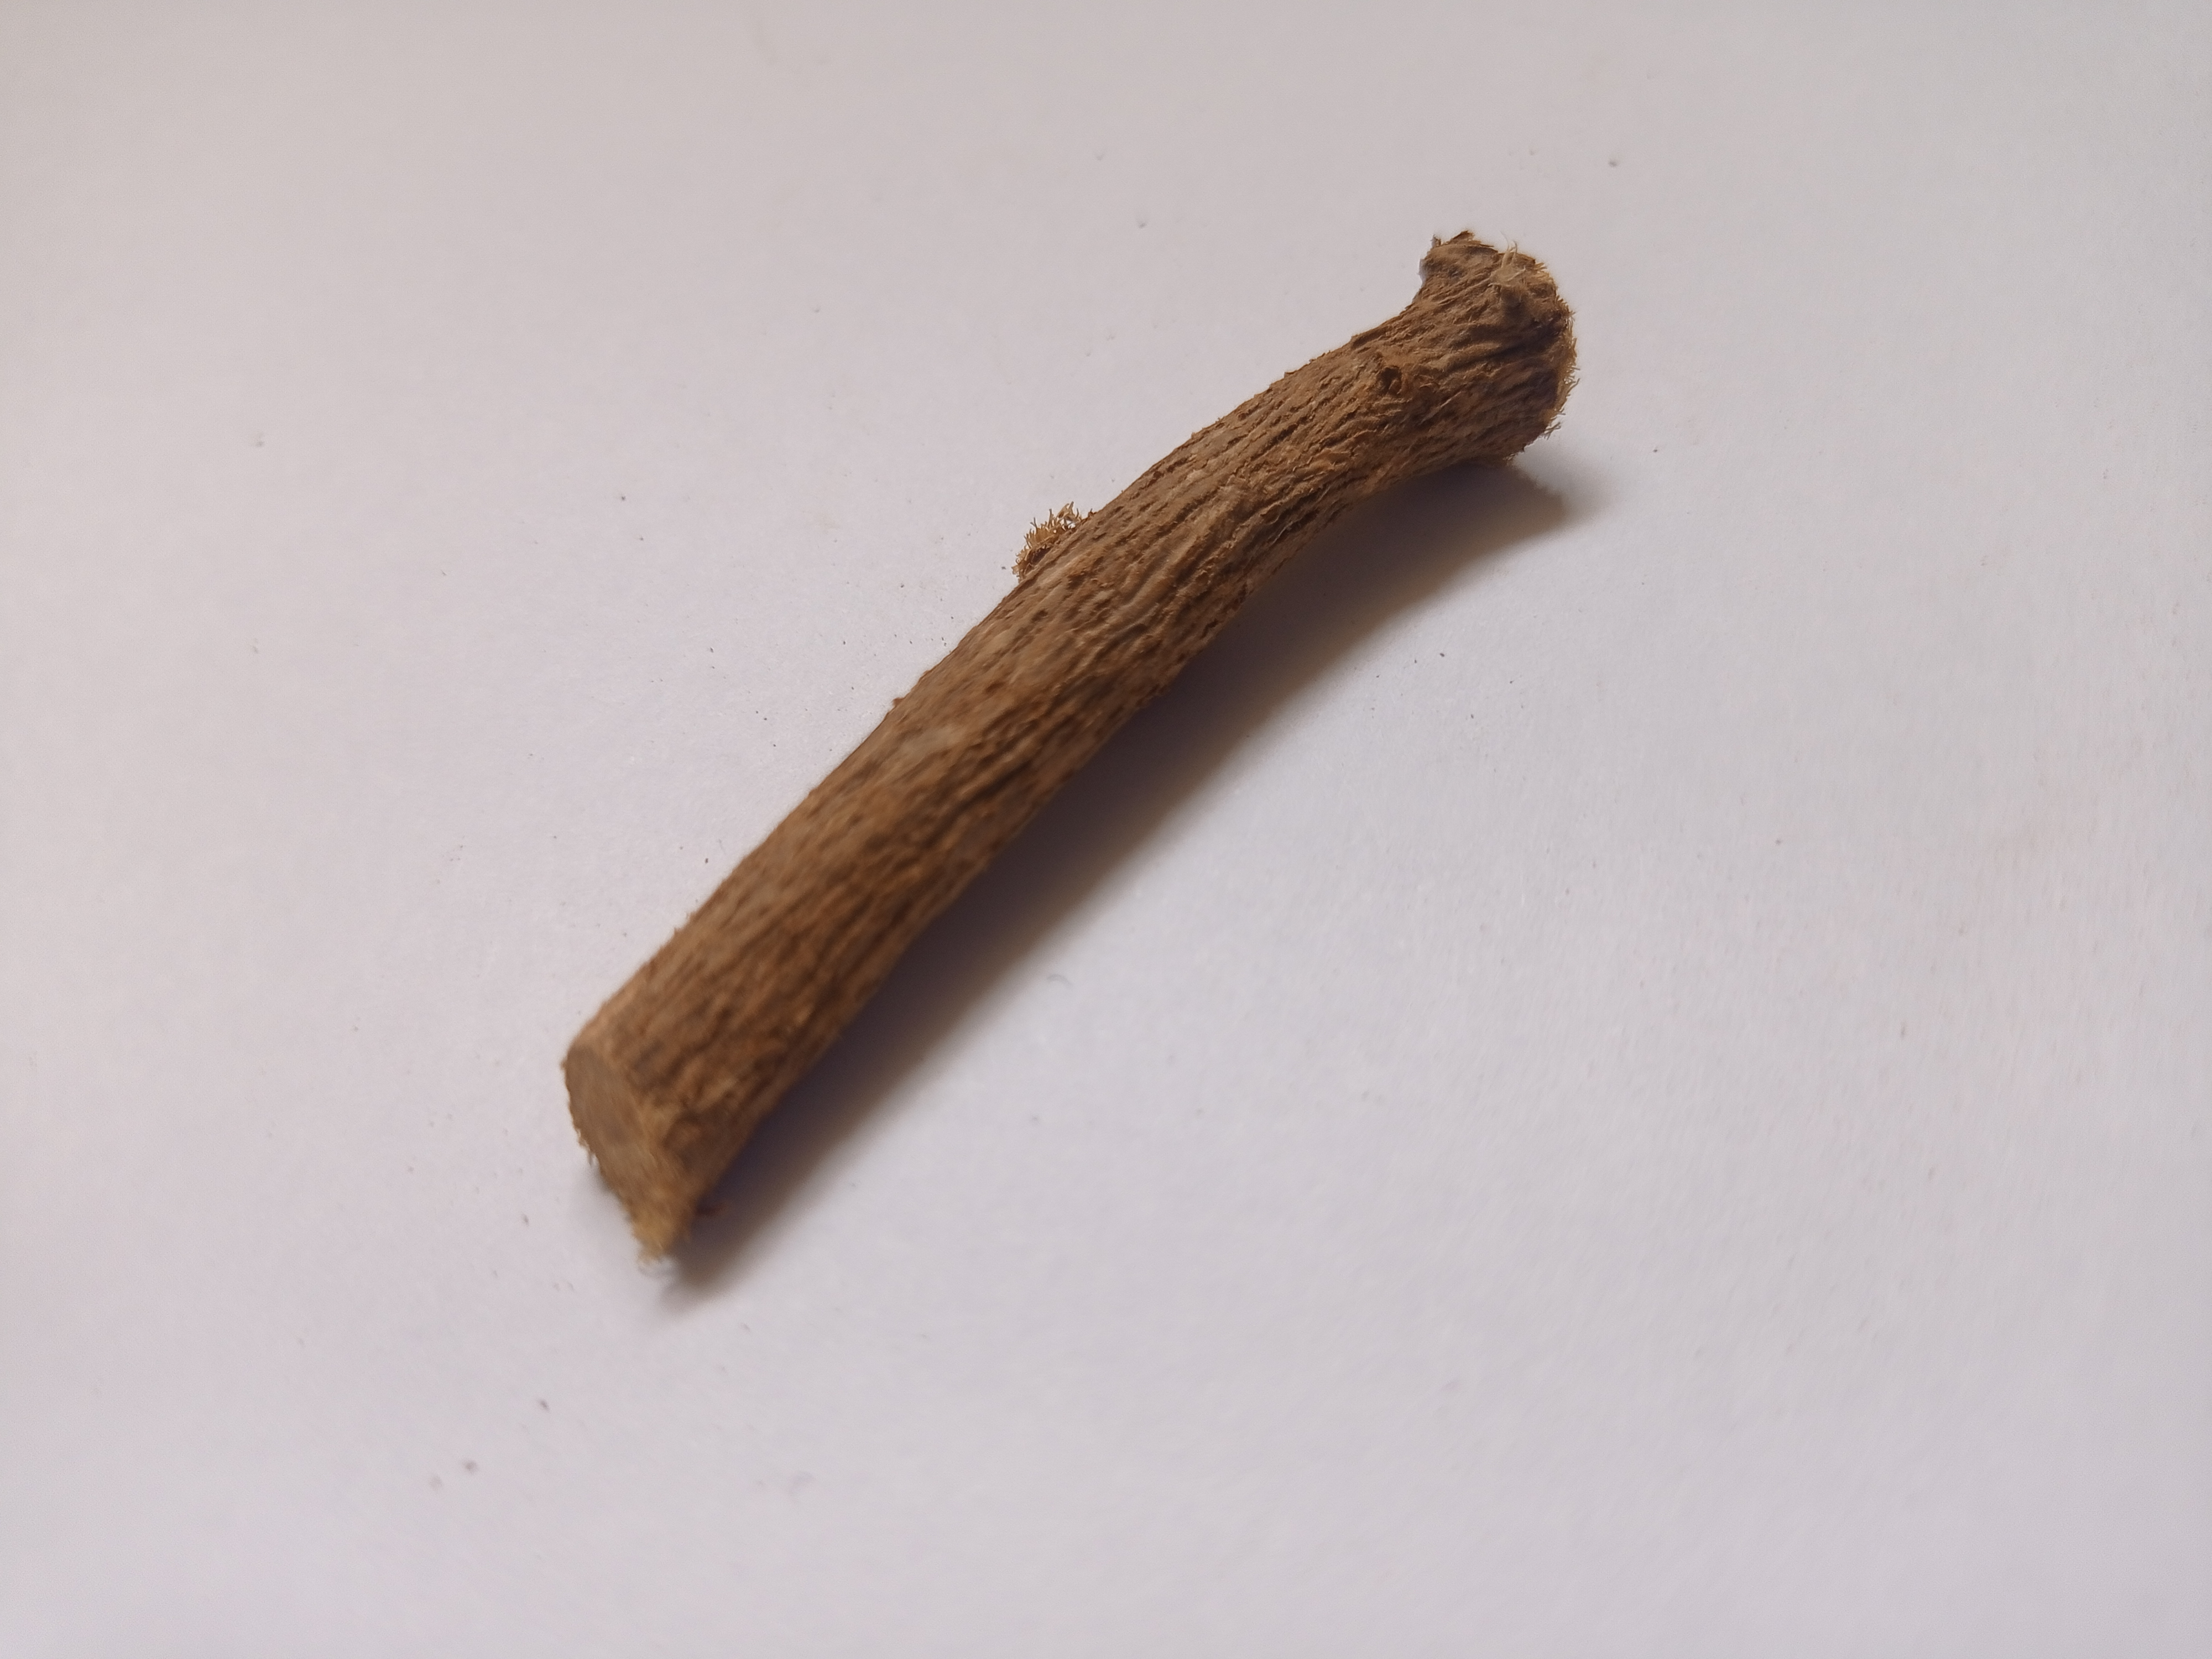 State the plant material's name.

jesthamadh
